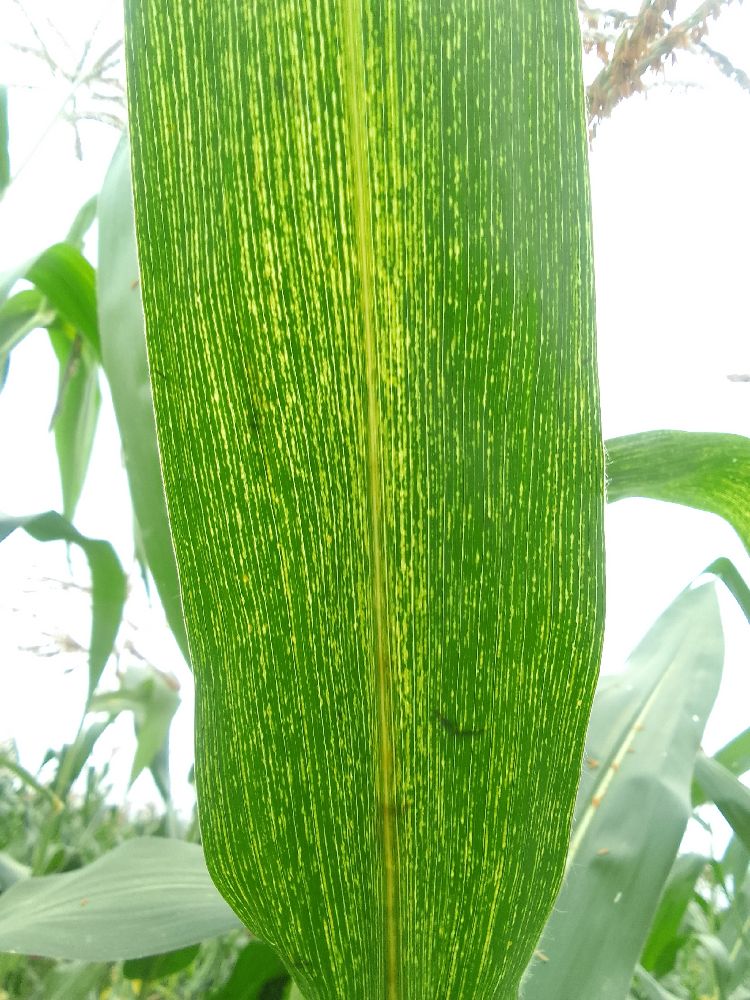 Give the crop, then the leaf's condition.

maize, maize streak virus
